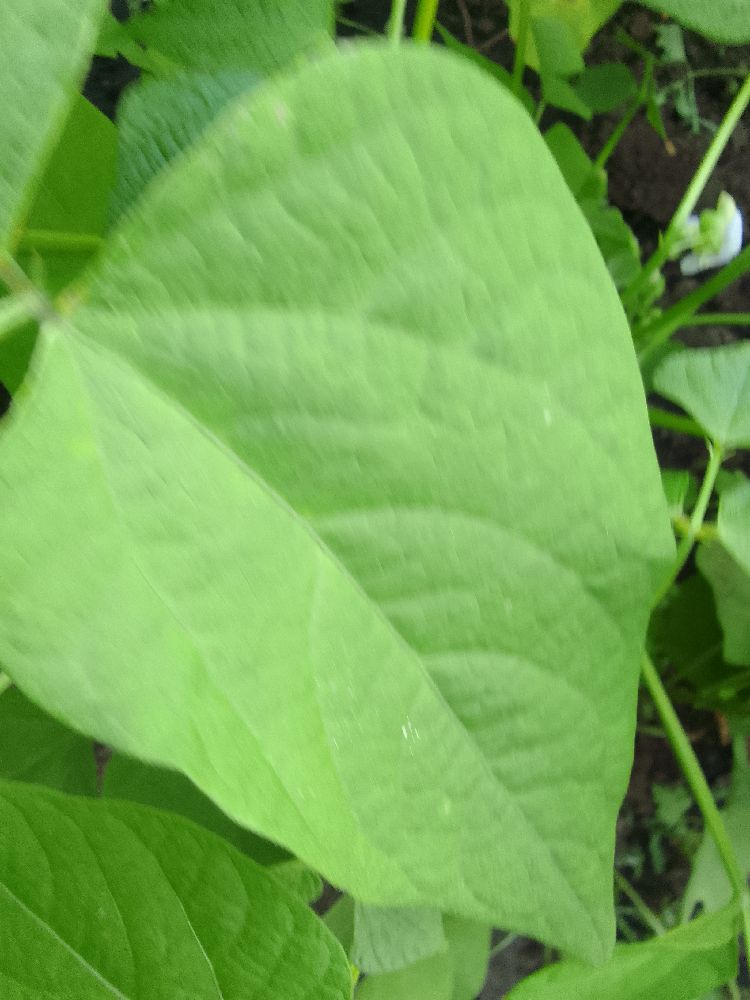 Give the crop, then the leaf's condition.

common bean, healthy
